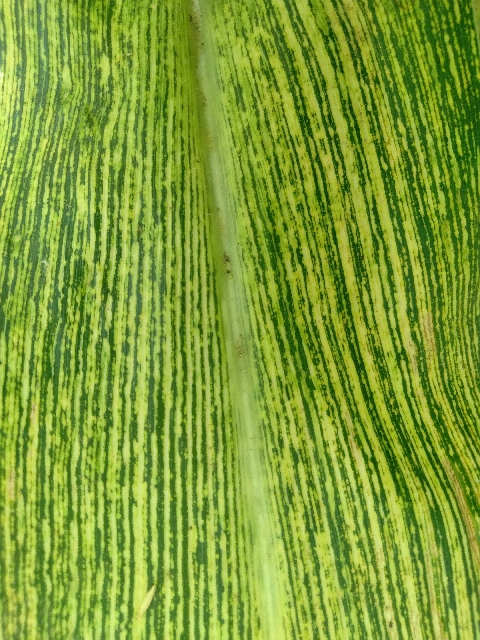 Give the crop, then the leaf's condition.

maize, maize streak virus
